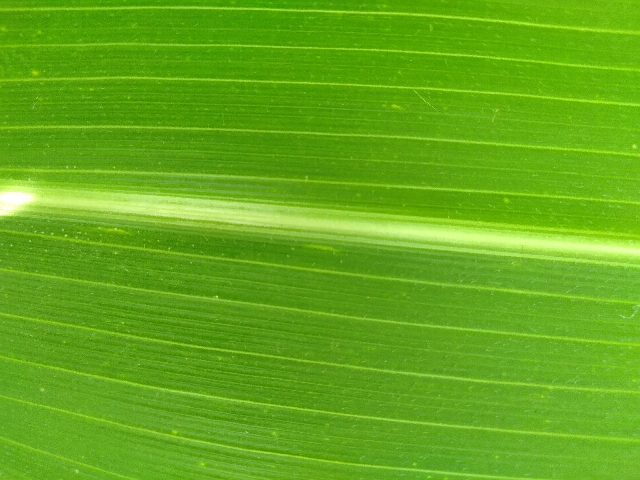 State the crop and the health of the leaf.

maize, healthy
